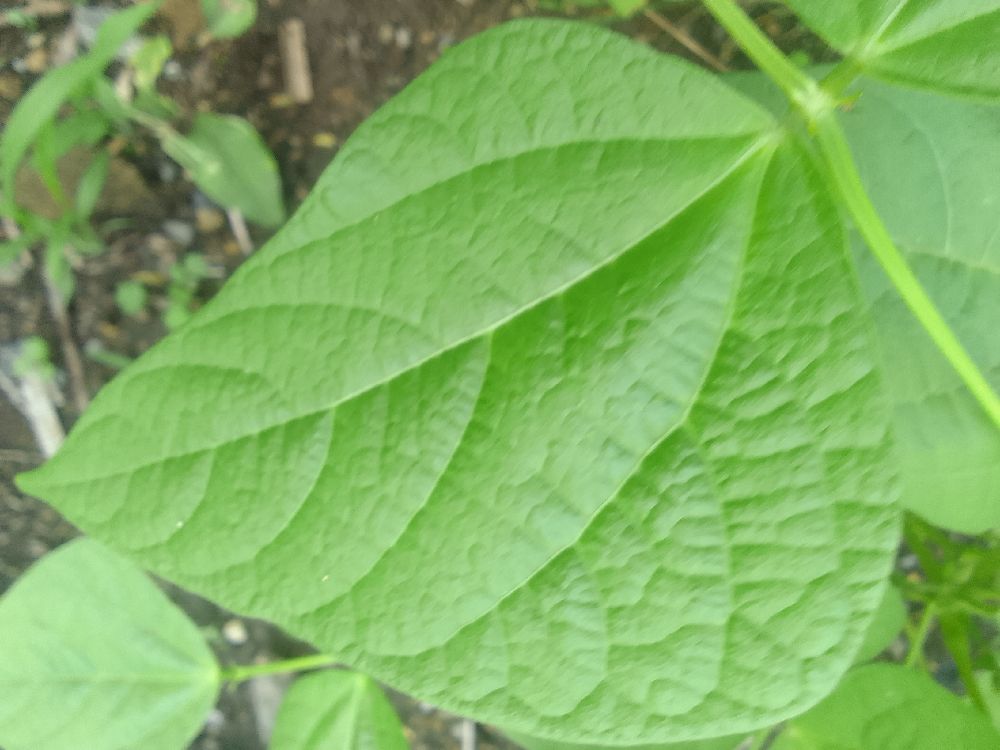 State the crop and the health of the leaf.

common bean, healthy
